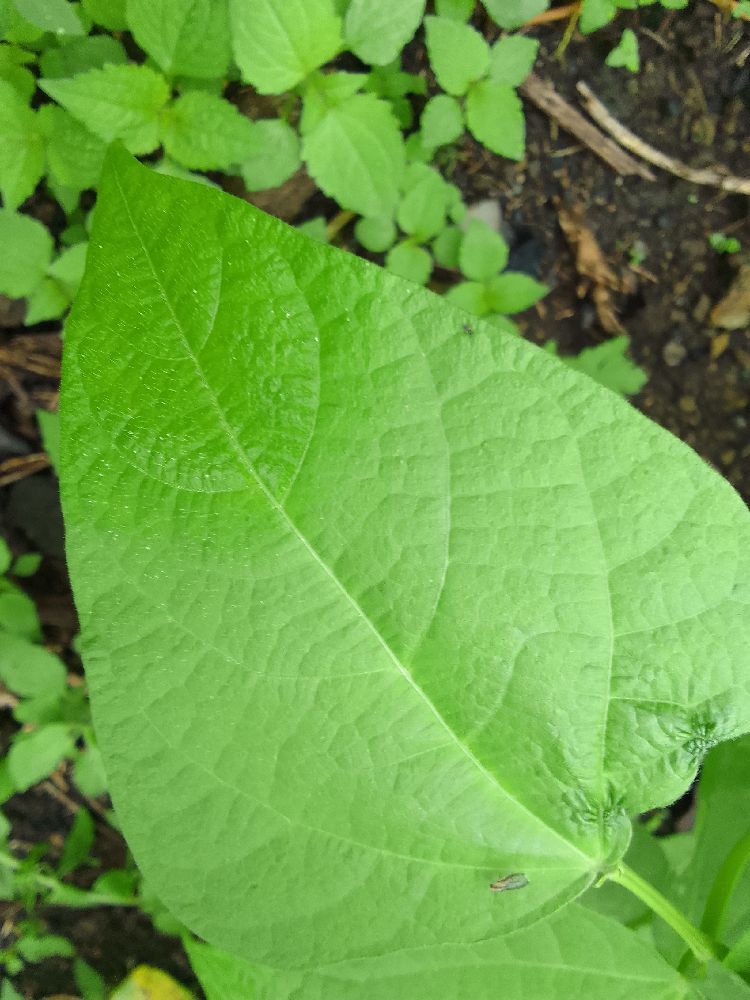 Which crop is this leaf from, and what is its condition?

common bean, healthy
